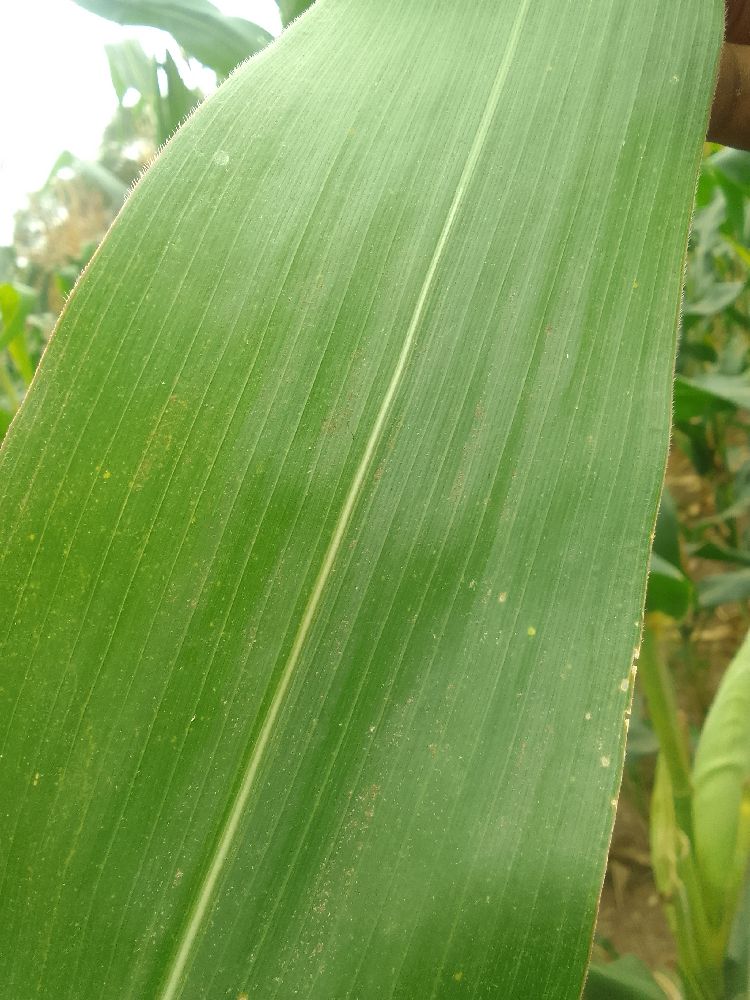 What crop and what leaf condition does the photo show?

maize, healthy
